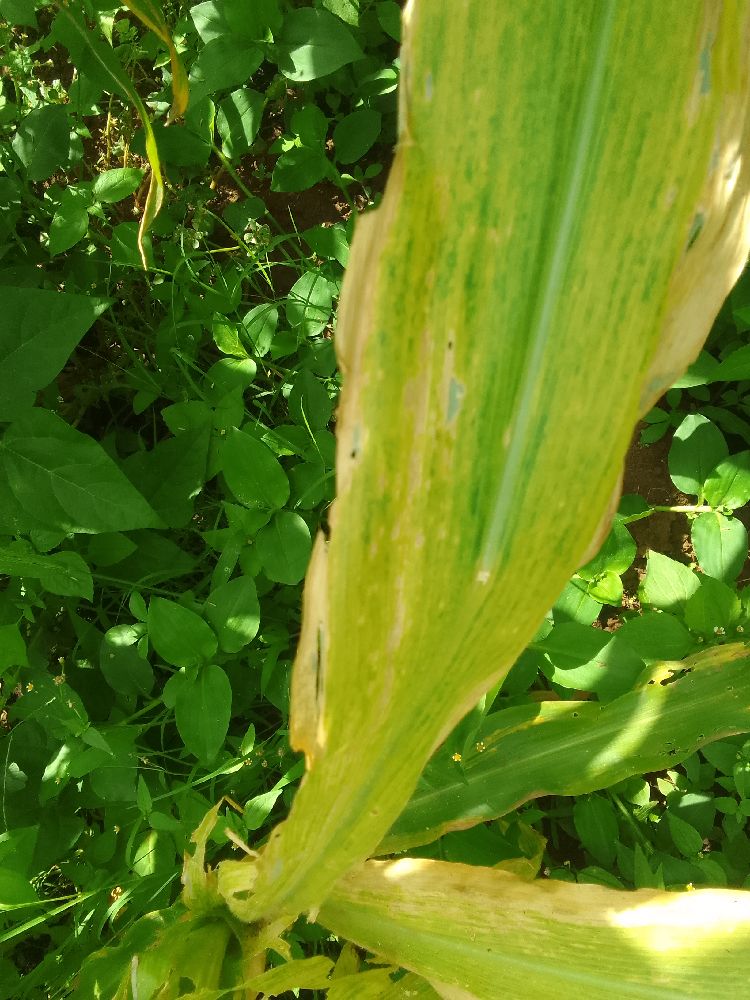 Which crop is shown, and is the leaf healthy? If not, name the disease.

maize, maize lethal necrosis
